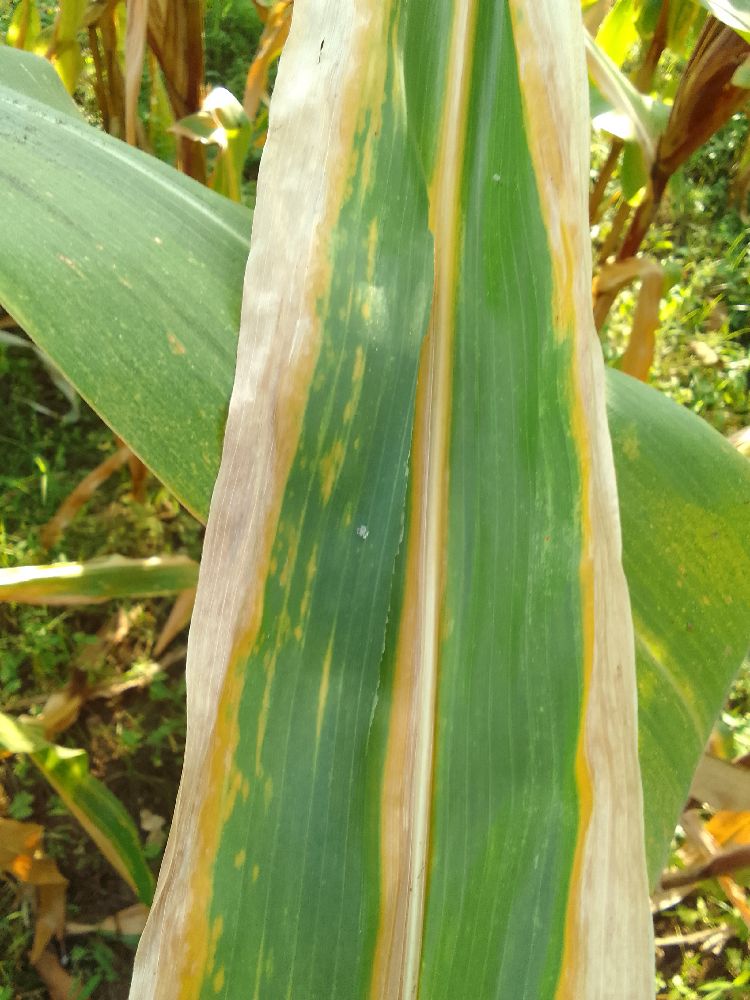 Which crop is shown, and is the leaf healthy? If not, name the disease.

maize, maize lethal necrosis
